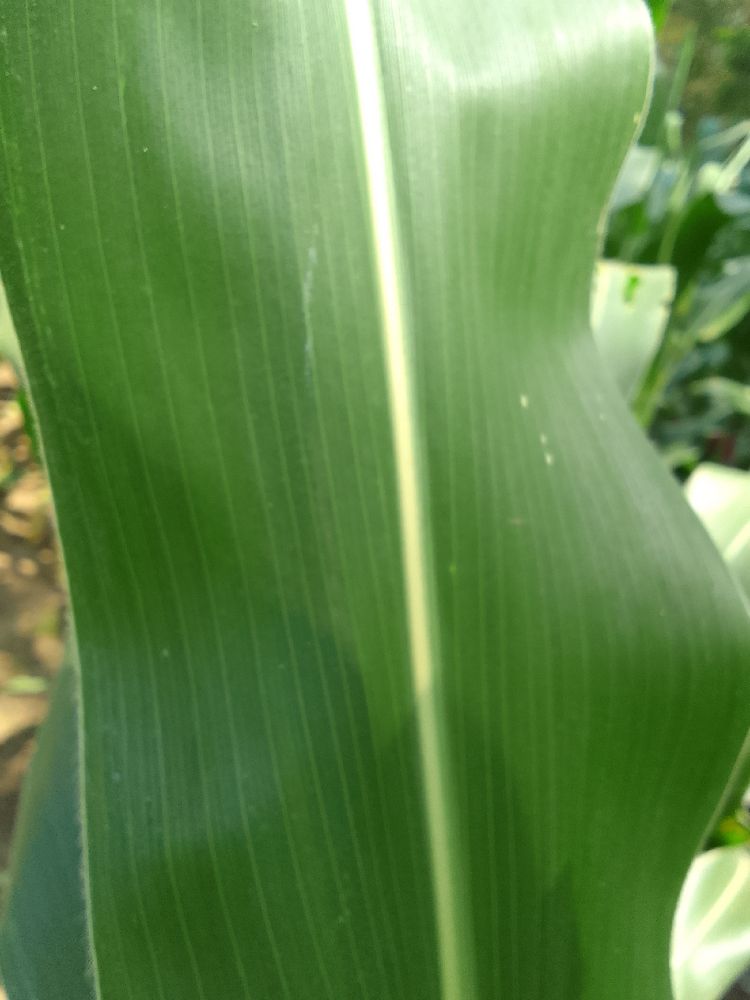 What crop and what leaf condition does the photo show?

maize, healthy
